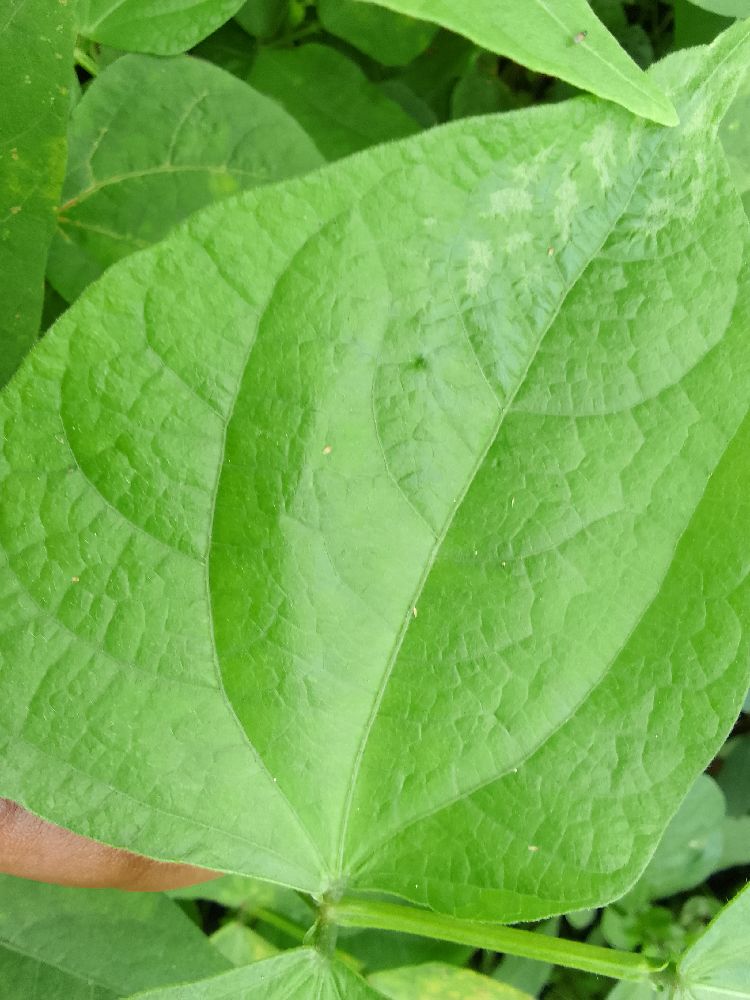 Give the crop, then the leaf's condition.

common bean, healthy
